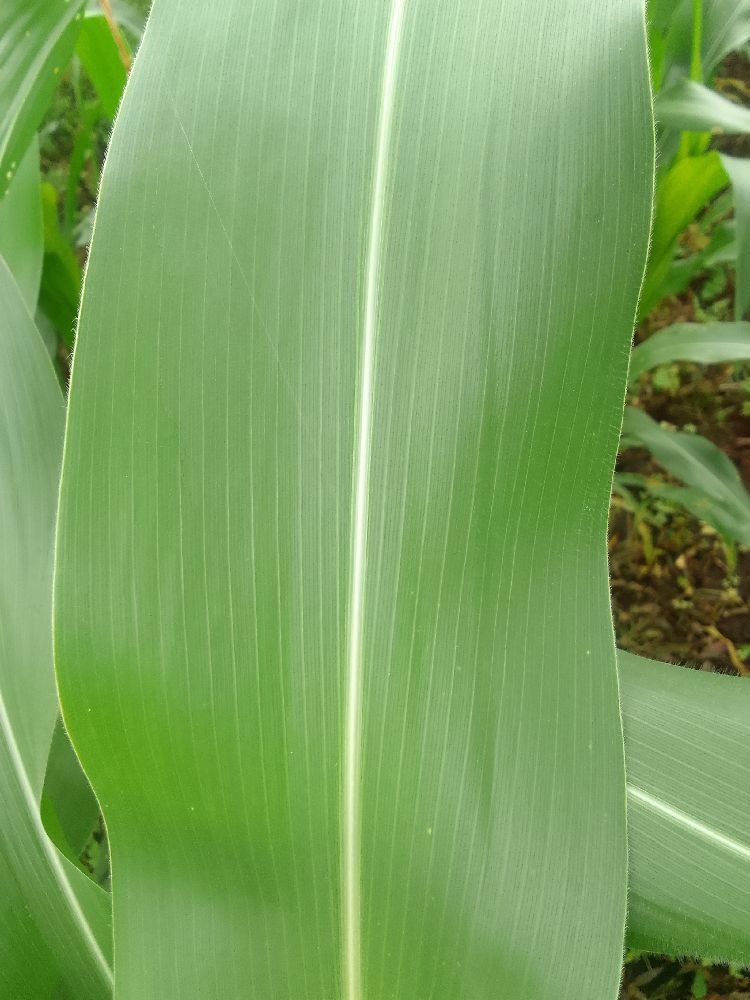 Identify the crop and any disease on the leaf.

maize, healthy
